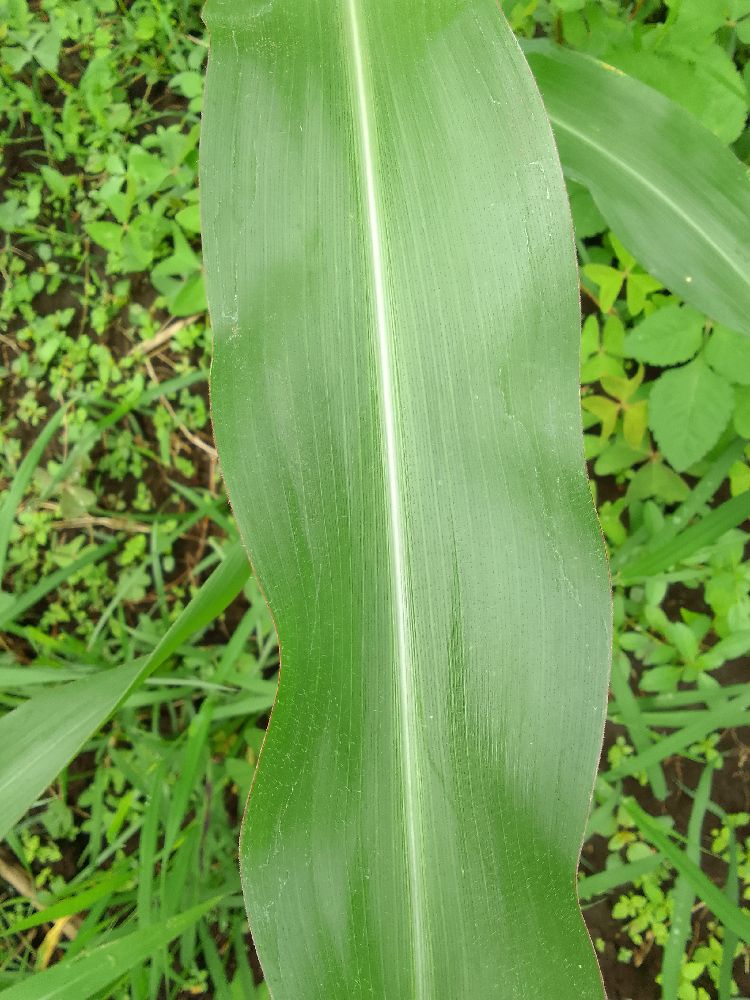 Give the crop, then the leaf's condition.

maize, healthy
